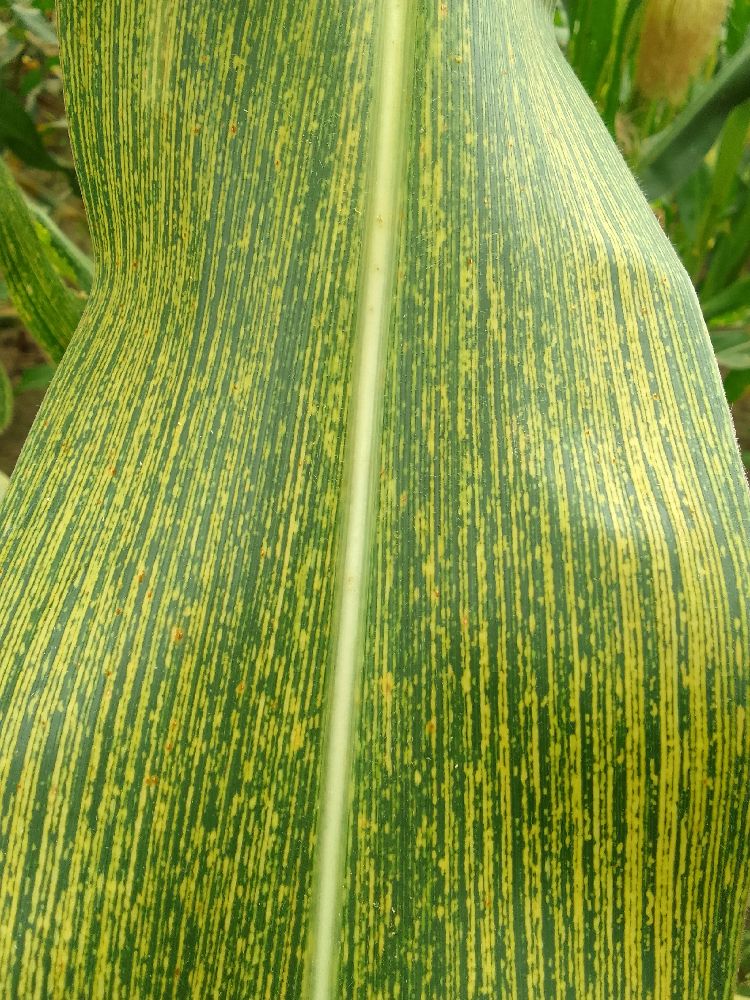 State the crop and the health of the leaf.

maize, maize streak virus
